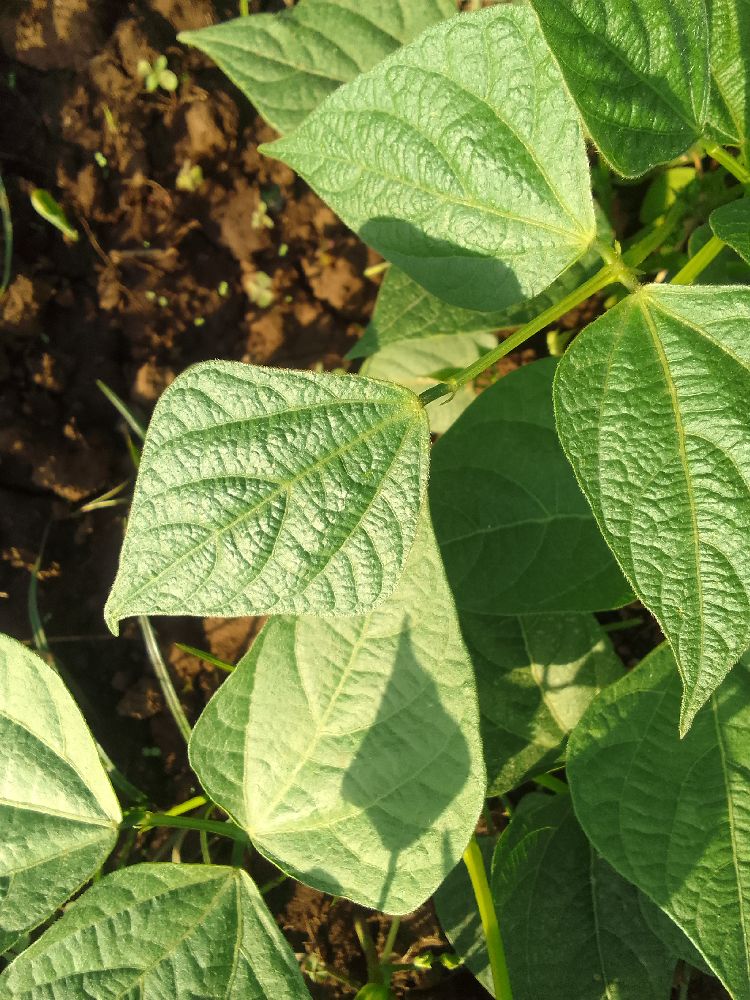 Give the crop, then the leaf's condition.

common bean, healthy
